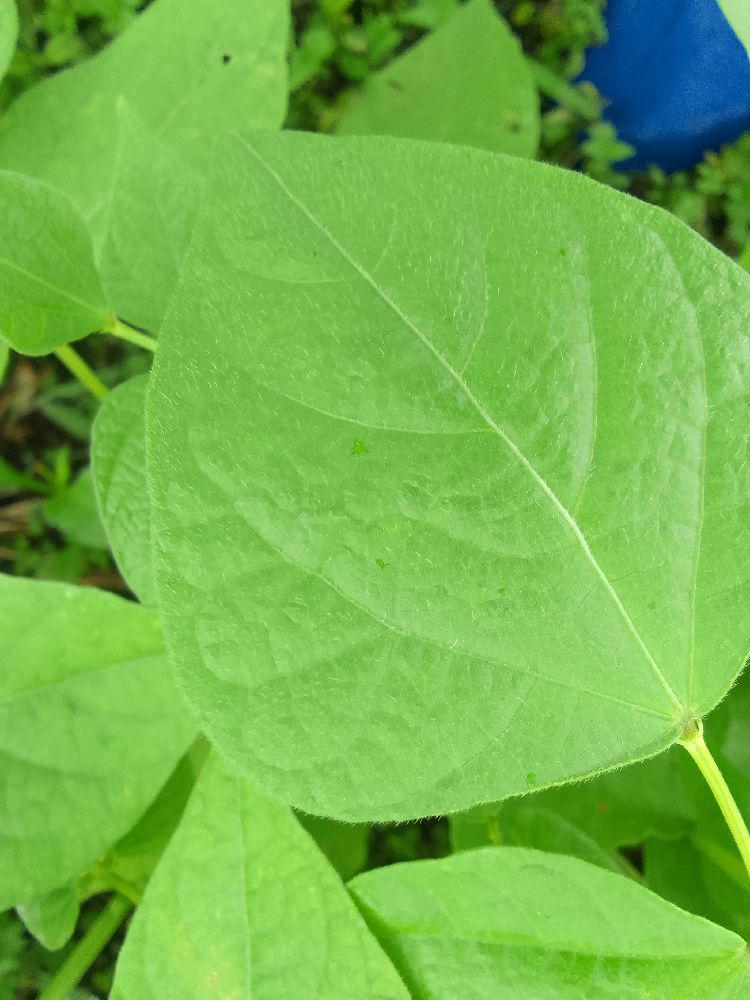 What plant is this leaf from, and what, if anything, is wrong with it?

common bean, healthy
